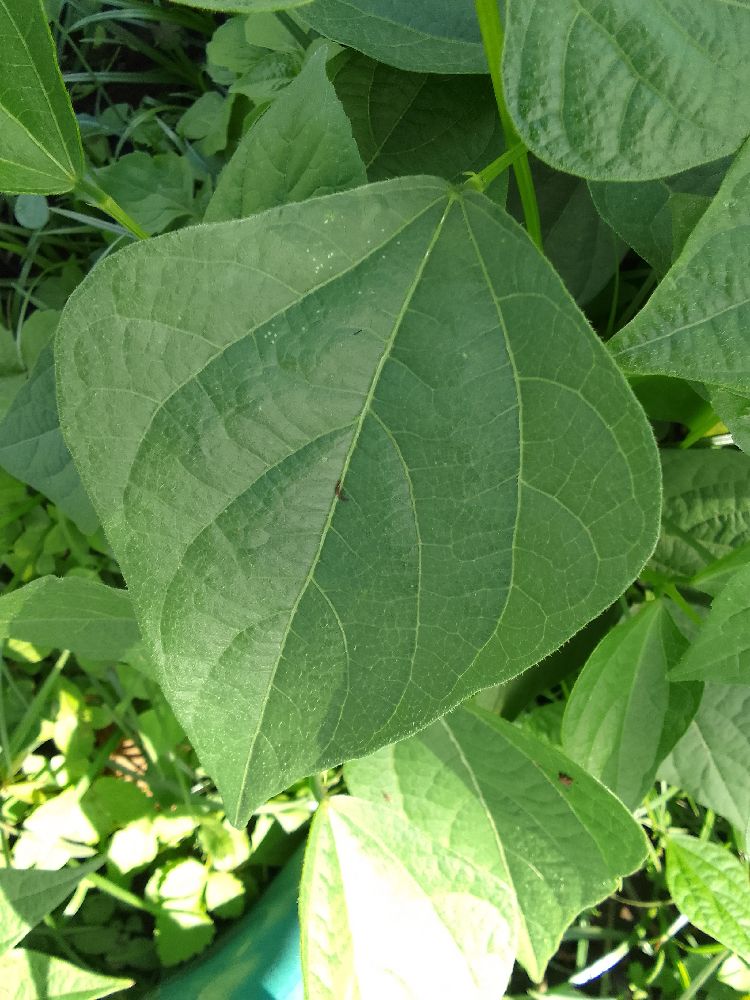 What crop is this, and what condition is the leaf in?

common bean, healthy
